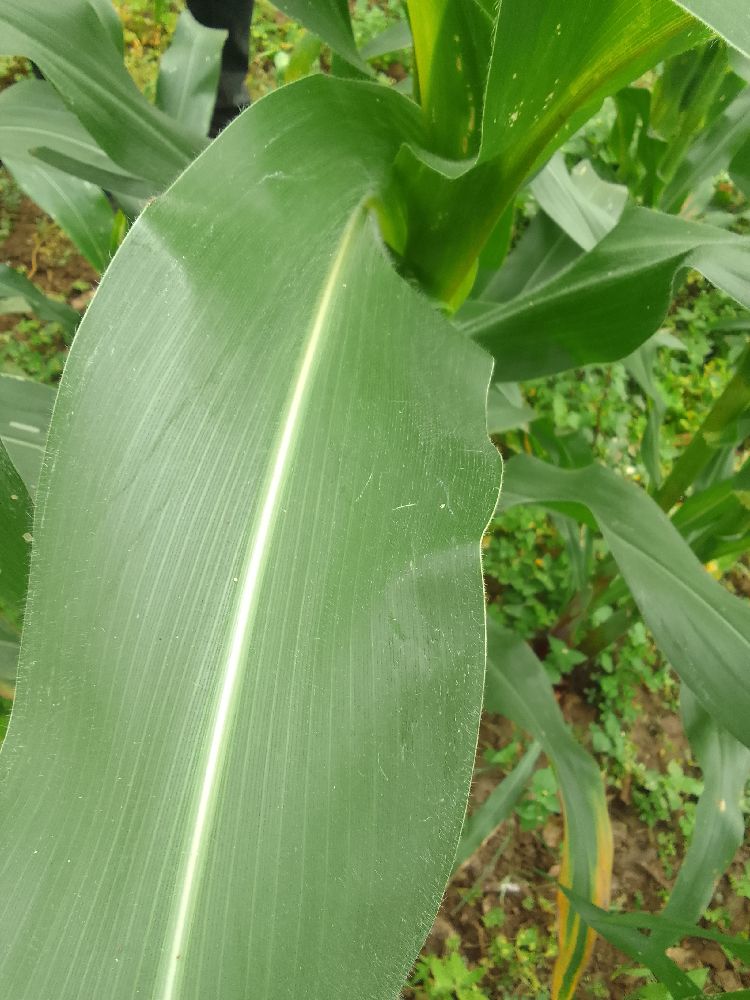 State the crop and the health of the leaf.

maize, healthy
